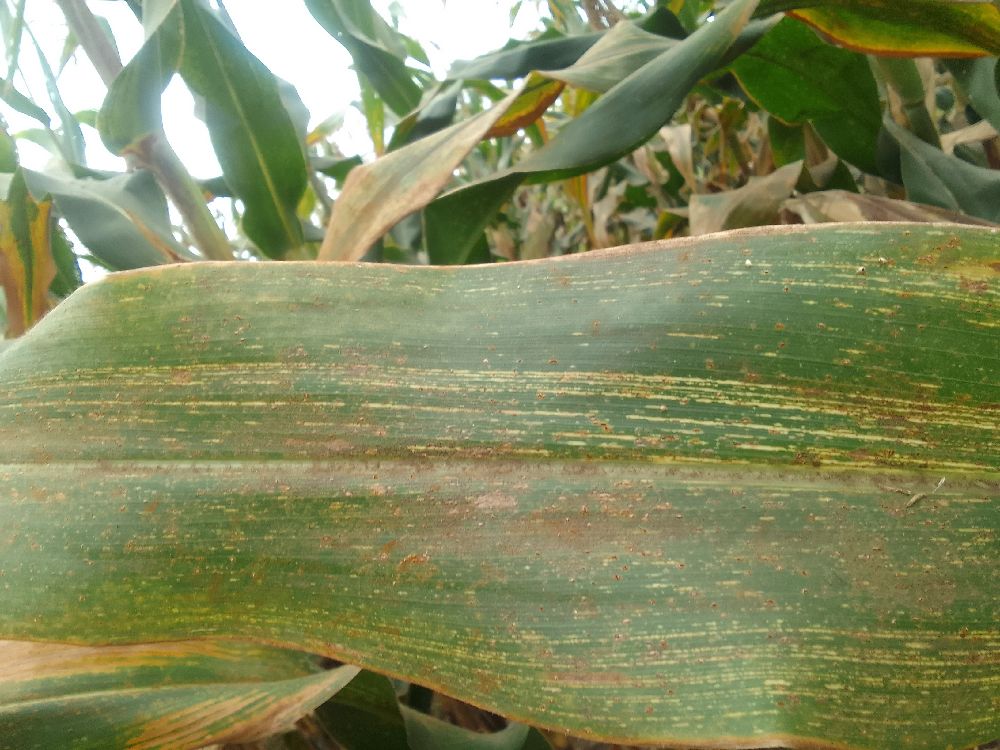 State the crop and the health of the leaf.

maize, maize streak virus
